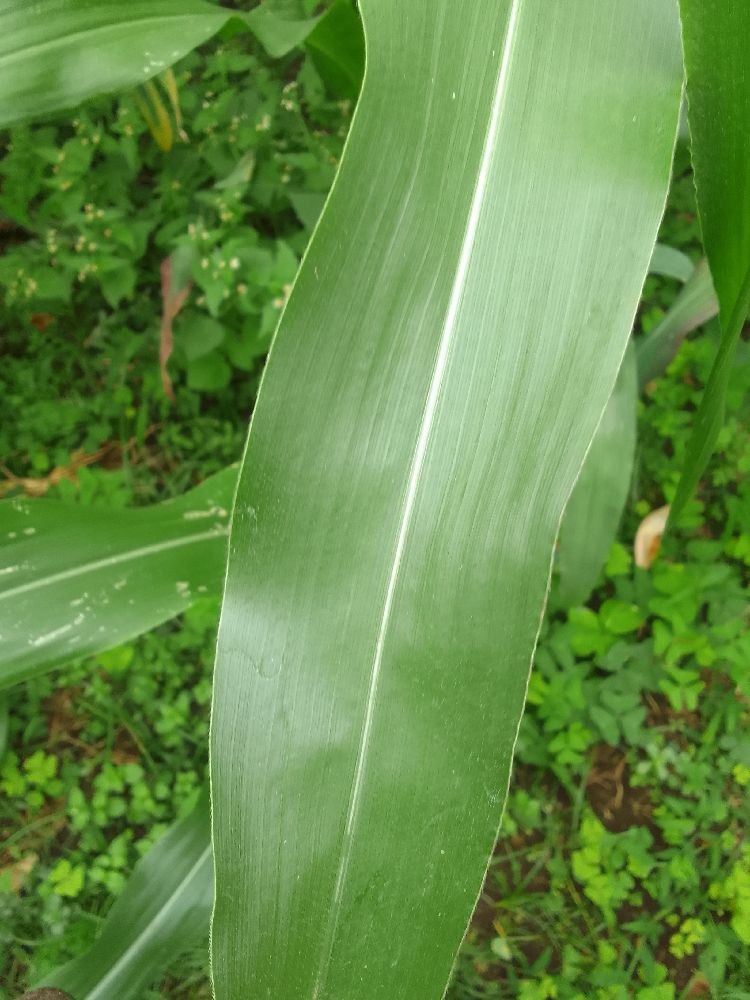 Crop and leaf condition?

maize, healthy
